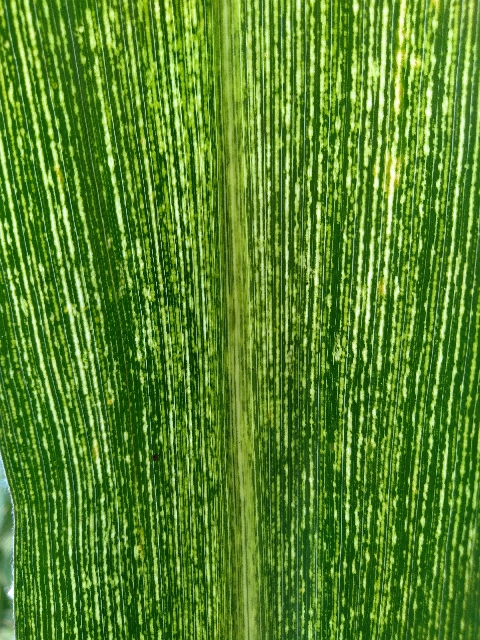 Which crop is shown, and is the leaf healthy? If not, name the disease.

maize, maize streak virus
